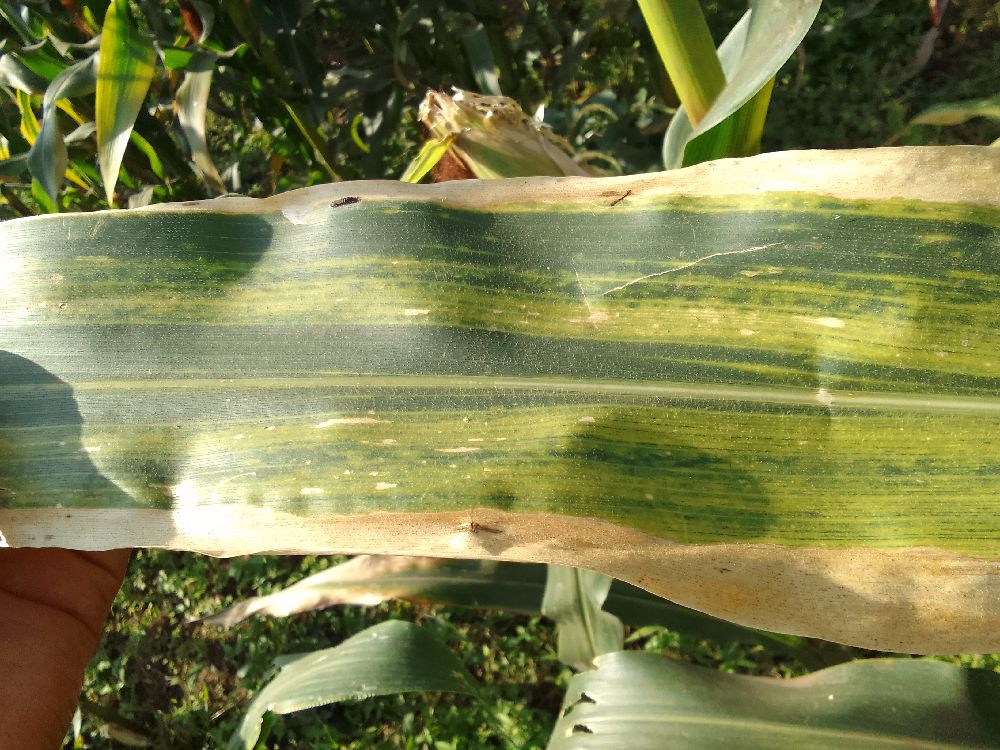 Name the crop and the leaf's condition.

maize, maize lethal necrosis
